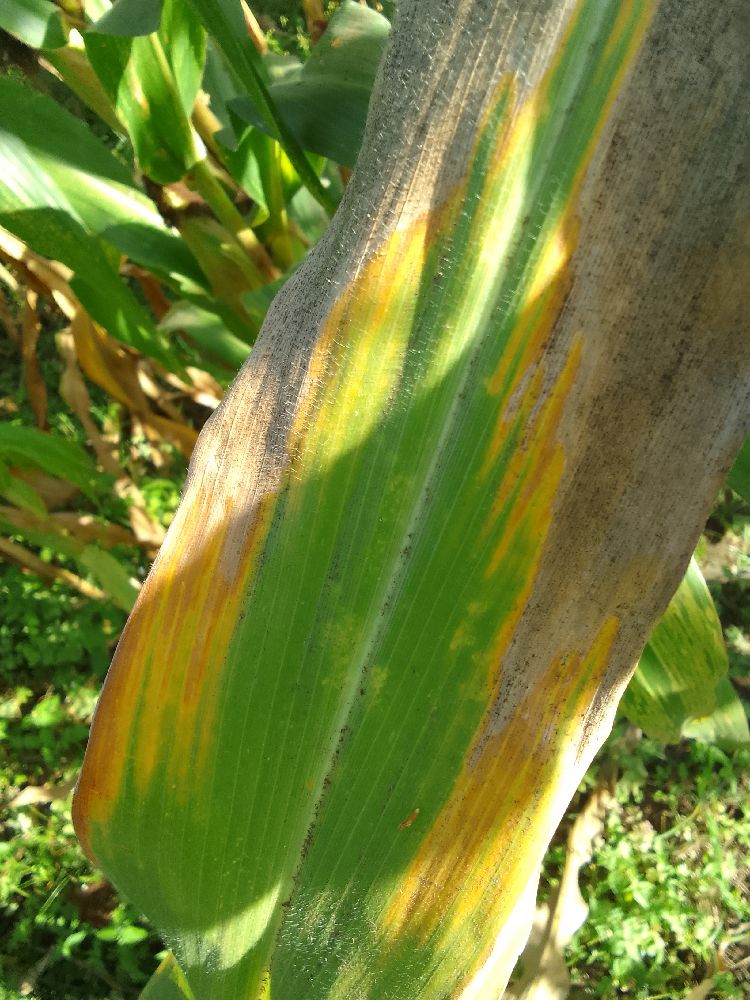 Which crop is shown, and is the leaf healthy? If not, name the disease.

maize, maize lethal necrosis
